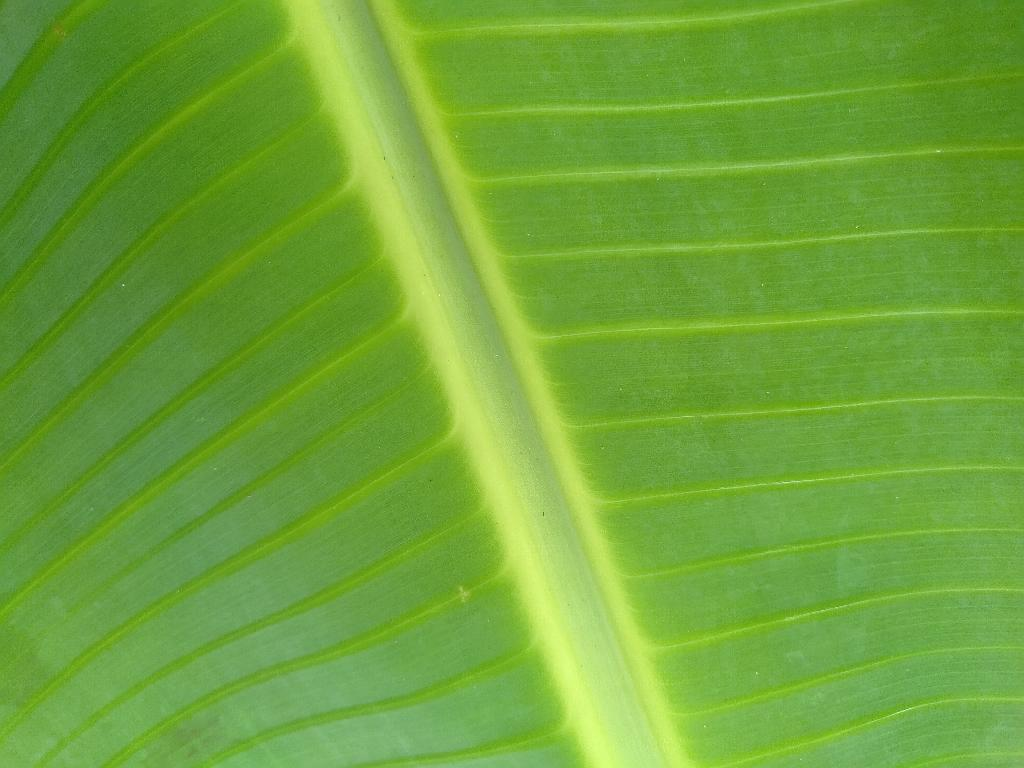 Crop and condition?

banana, healthy
